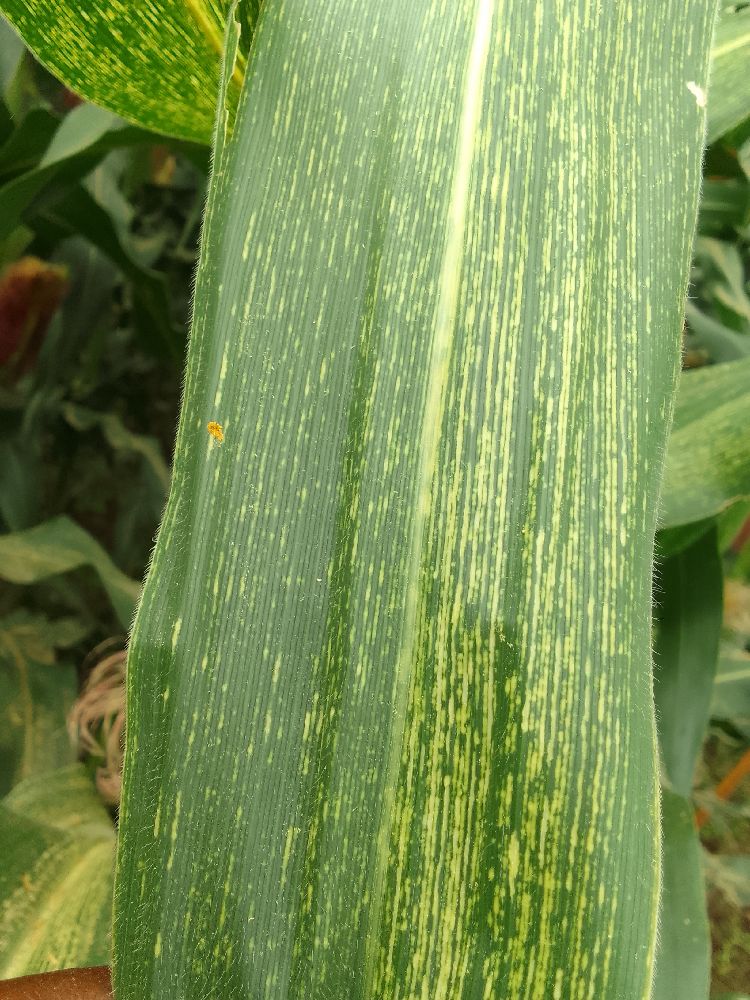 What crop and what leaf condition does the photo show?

maize, maize streak virus
